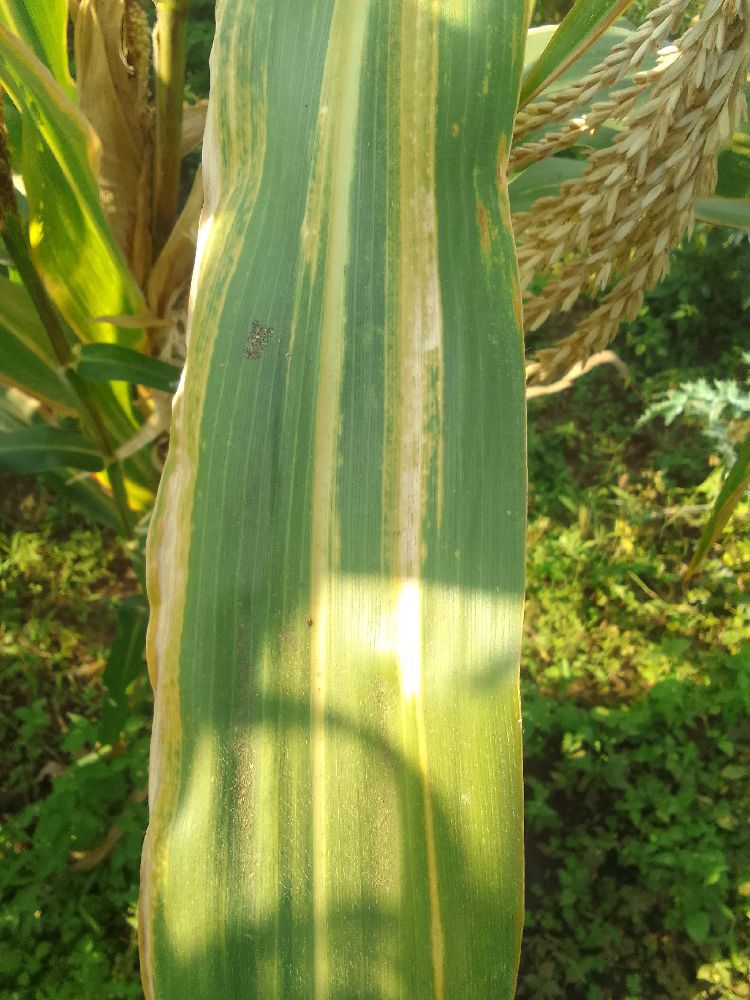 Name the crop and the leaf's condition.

maize, maize lethal necrosis
